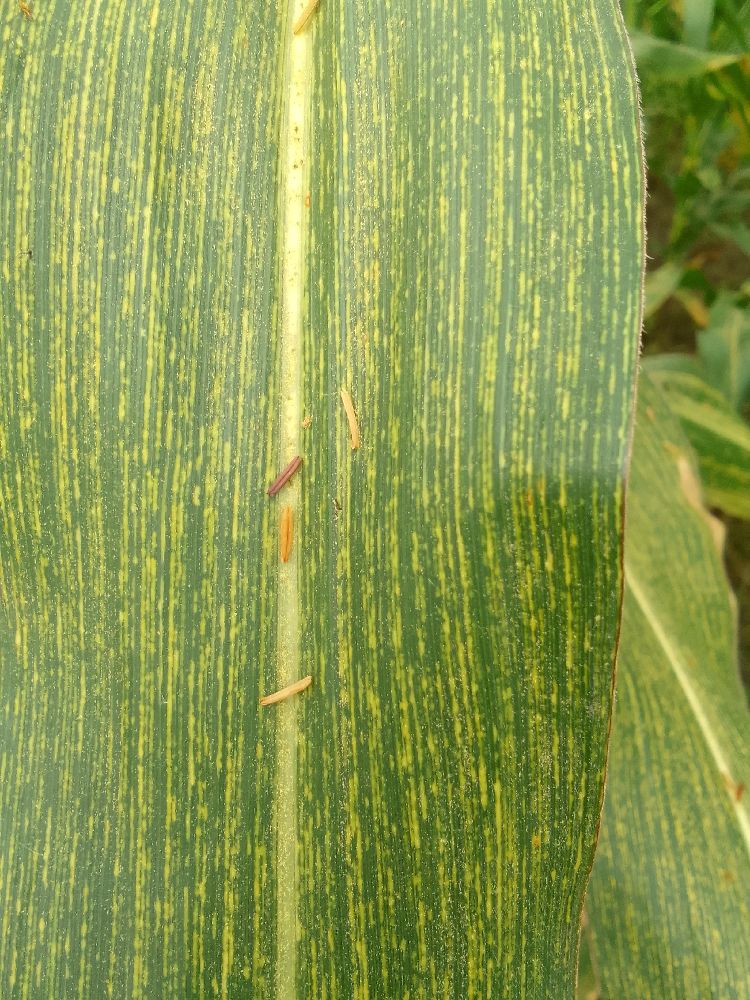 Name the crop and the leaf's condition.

maize, maize streak virus
